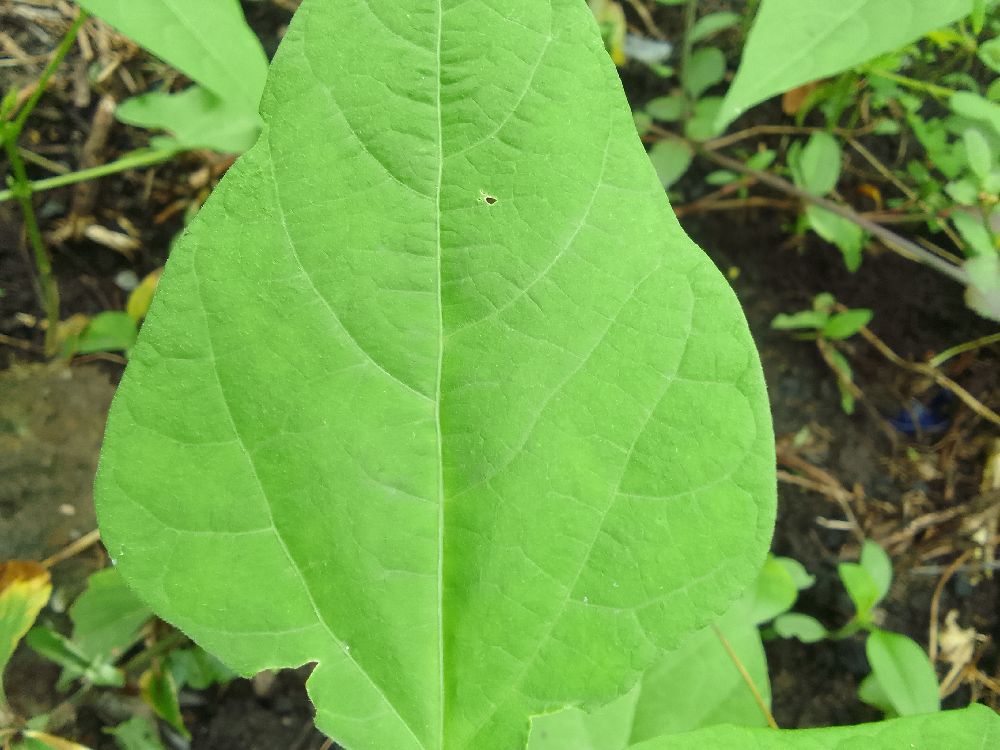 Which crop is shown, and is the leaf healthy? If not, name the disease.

common bean, healthy
